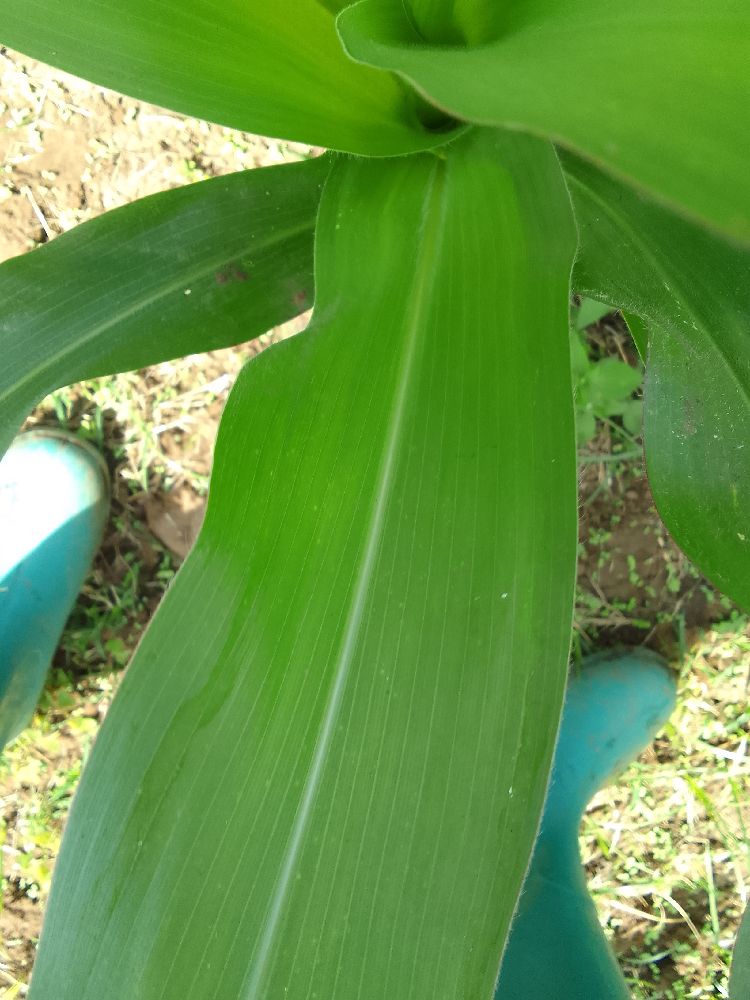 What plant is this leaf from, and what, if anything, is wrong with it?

maize, healthy
